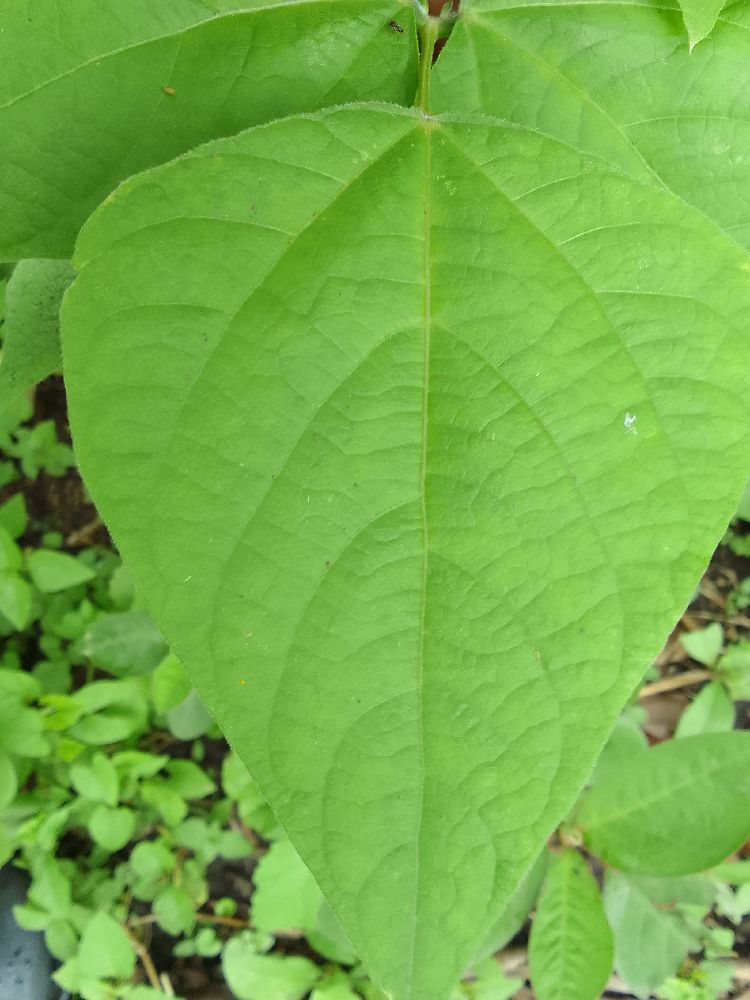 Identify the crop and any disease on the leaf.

common bean, healthy
